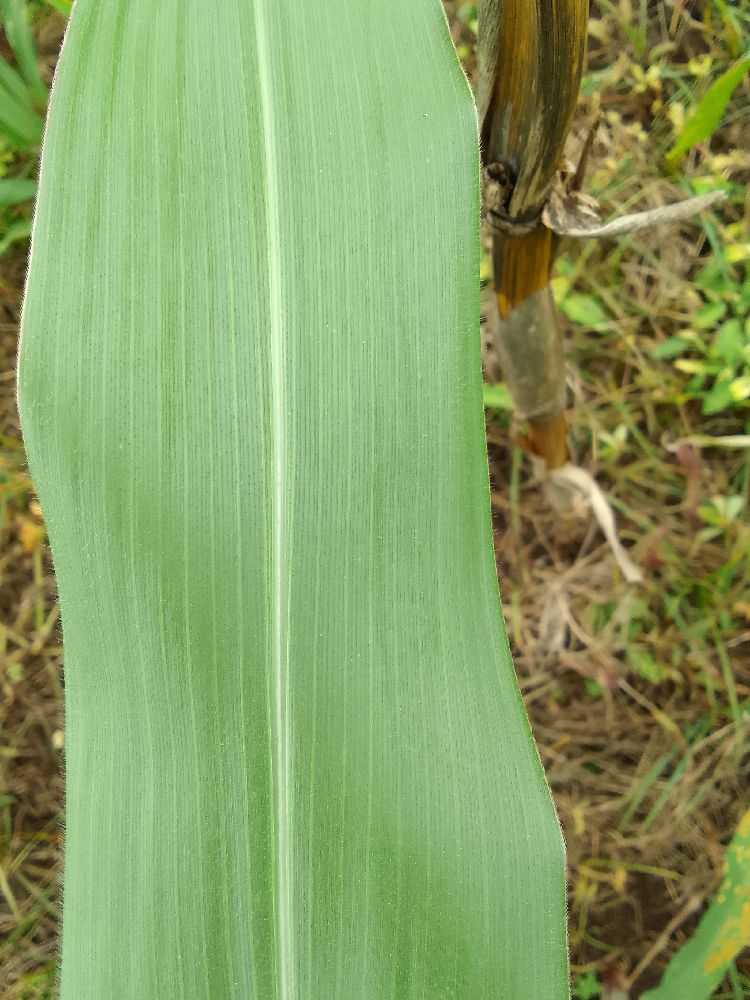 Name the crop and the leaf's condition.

maize, healthy
